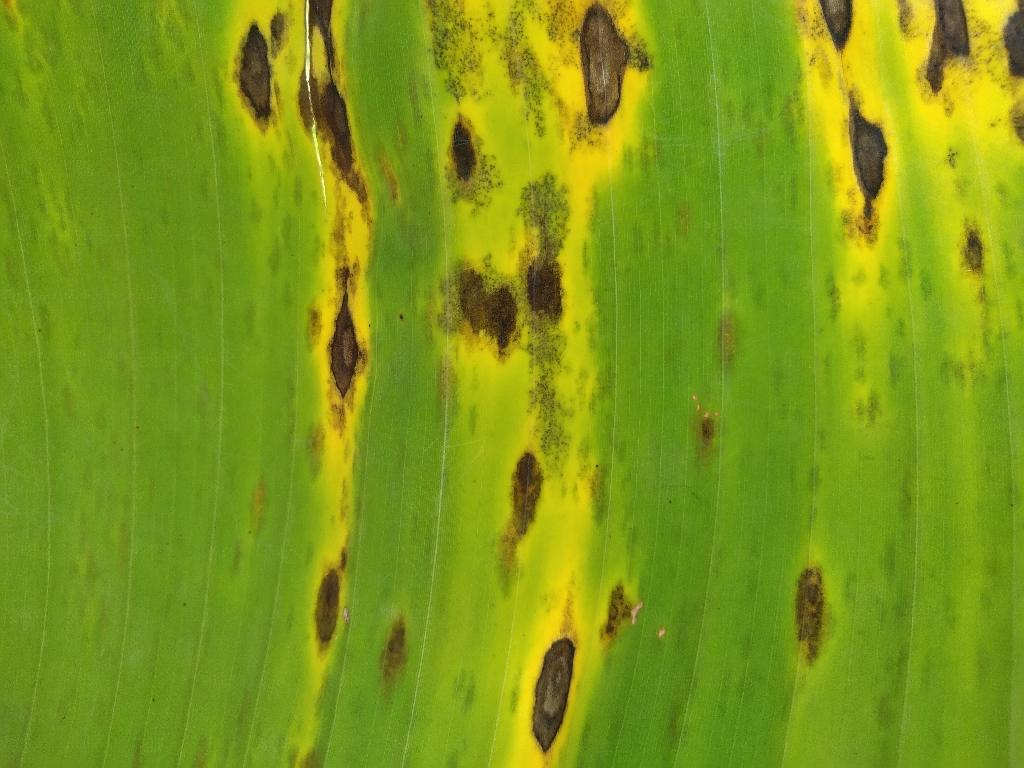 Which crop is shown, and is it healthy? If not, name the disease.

banana, black sigatoka
